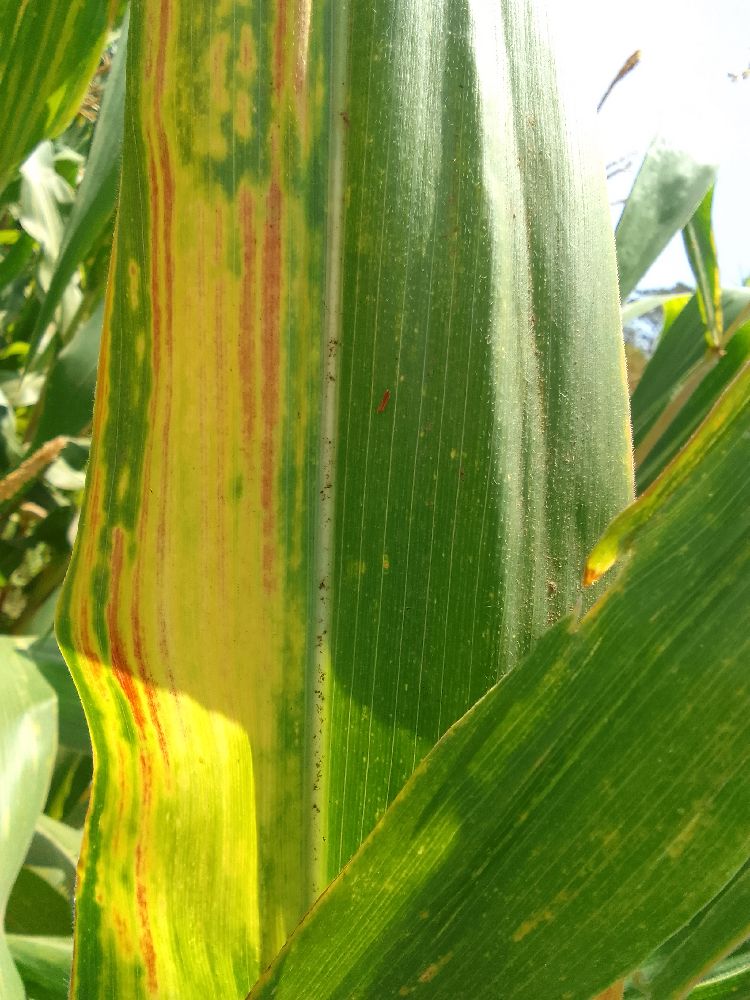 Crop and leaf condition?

maize, maize lethal necrosis
